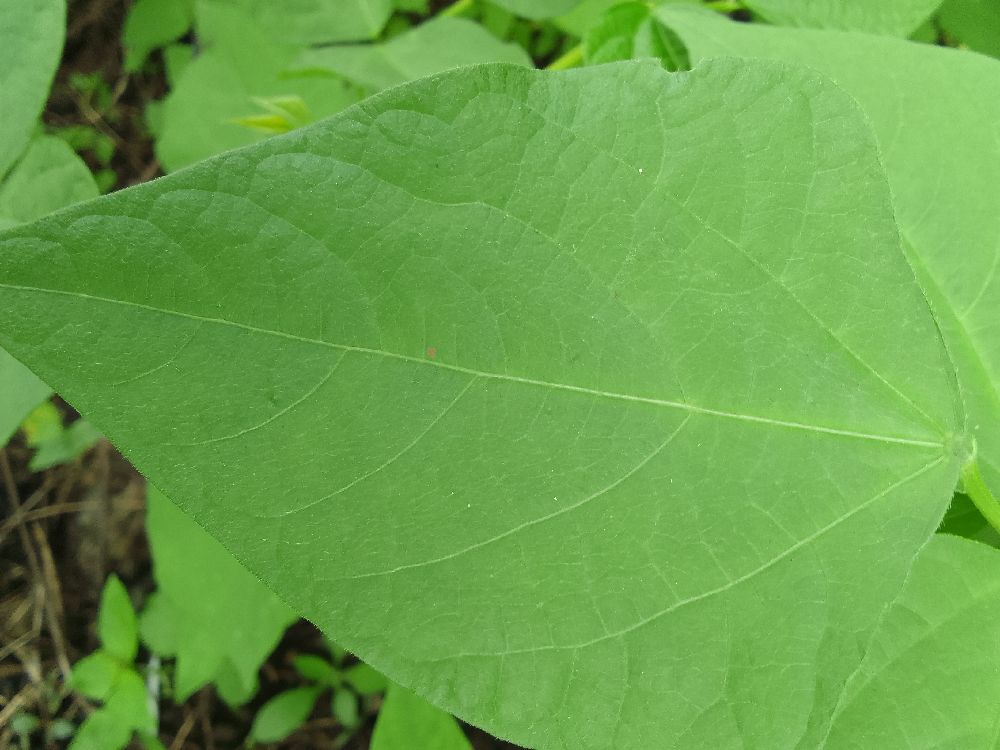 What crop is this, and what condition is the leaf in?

common bean, healthy
